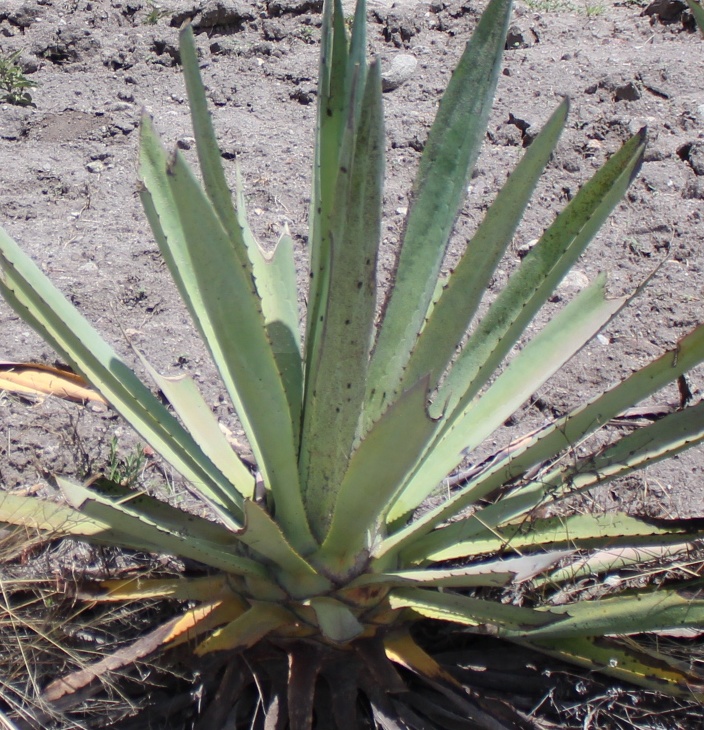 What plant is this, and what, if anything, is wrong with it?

agave, yellow
